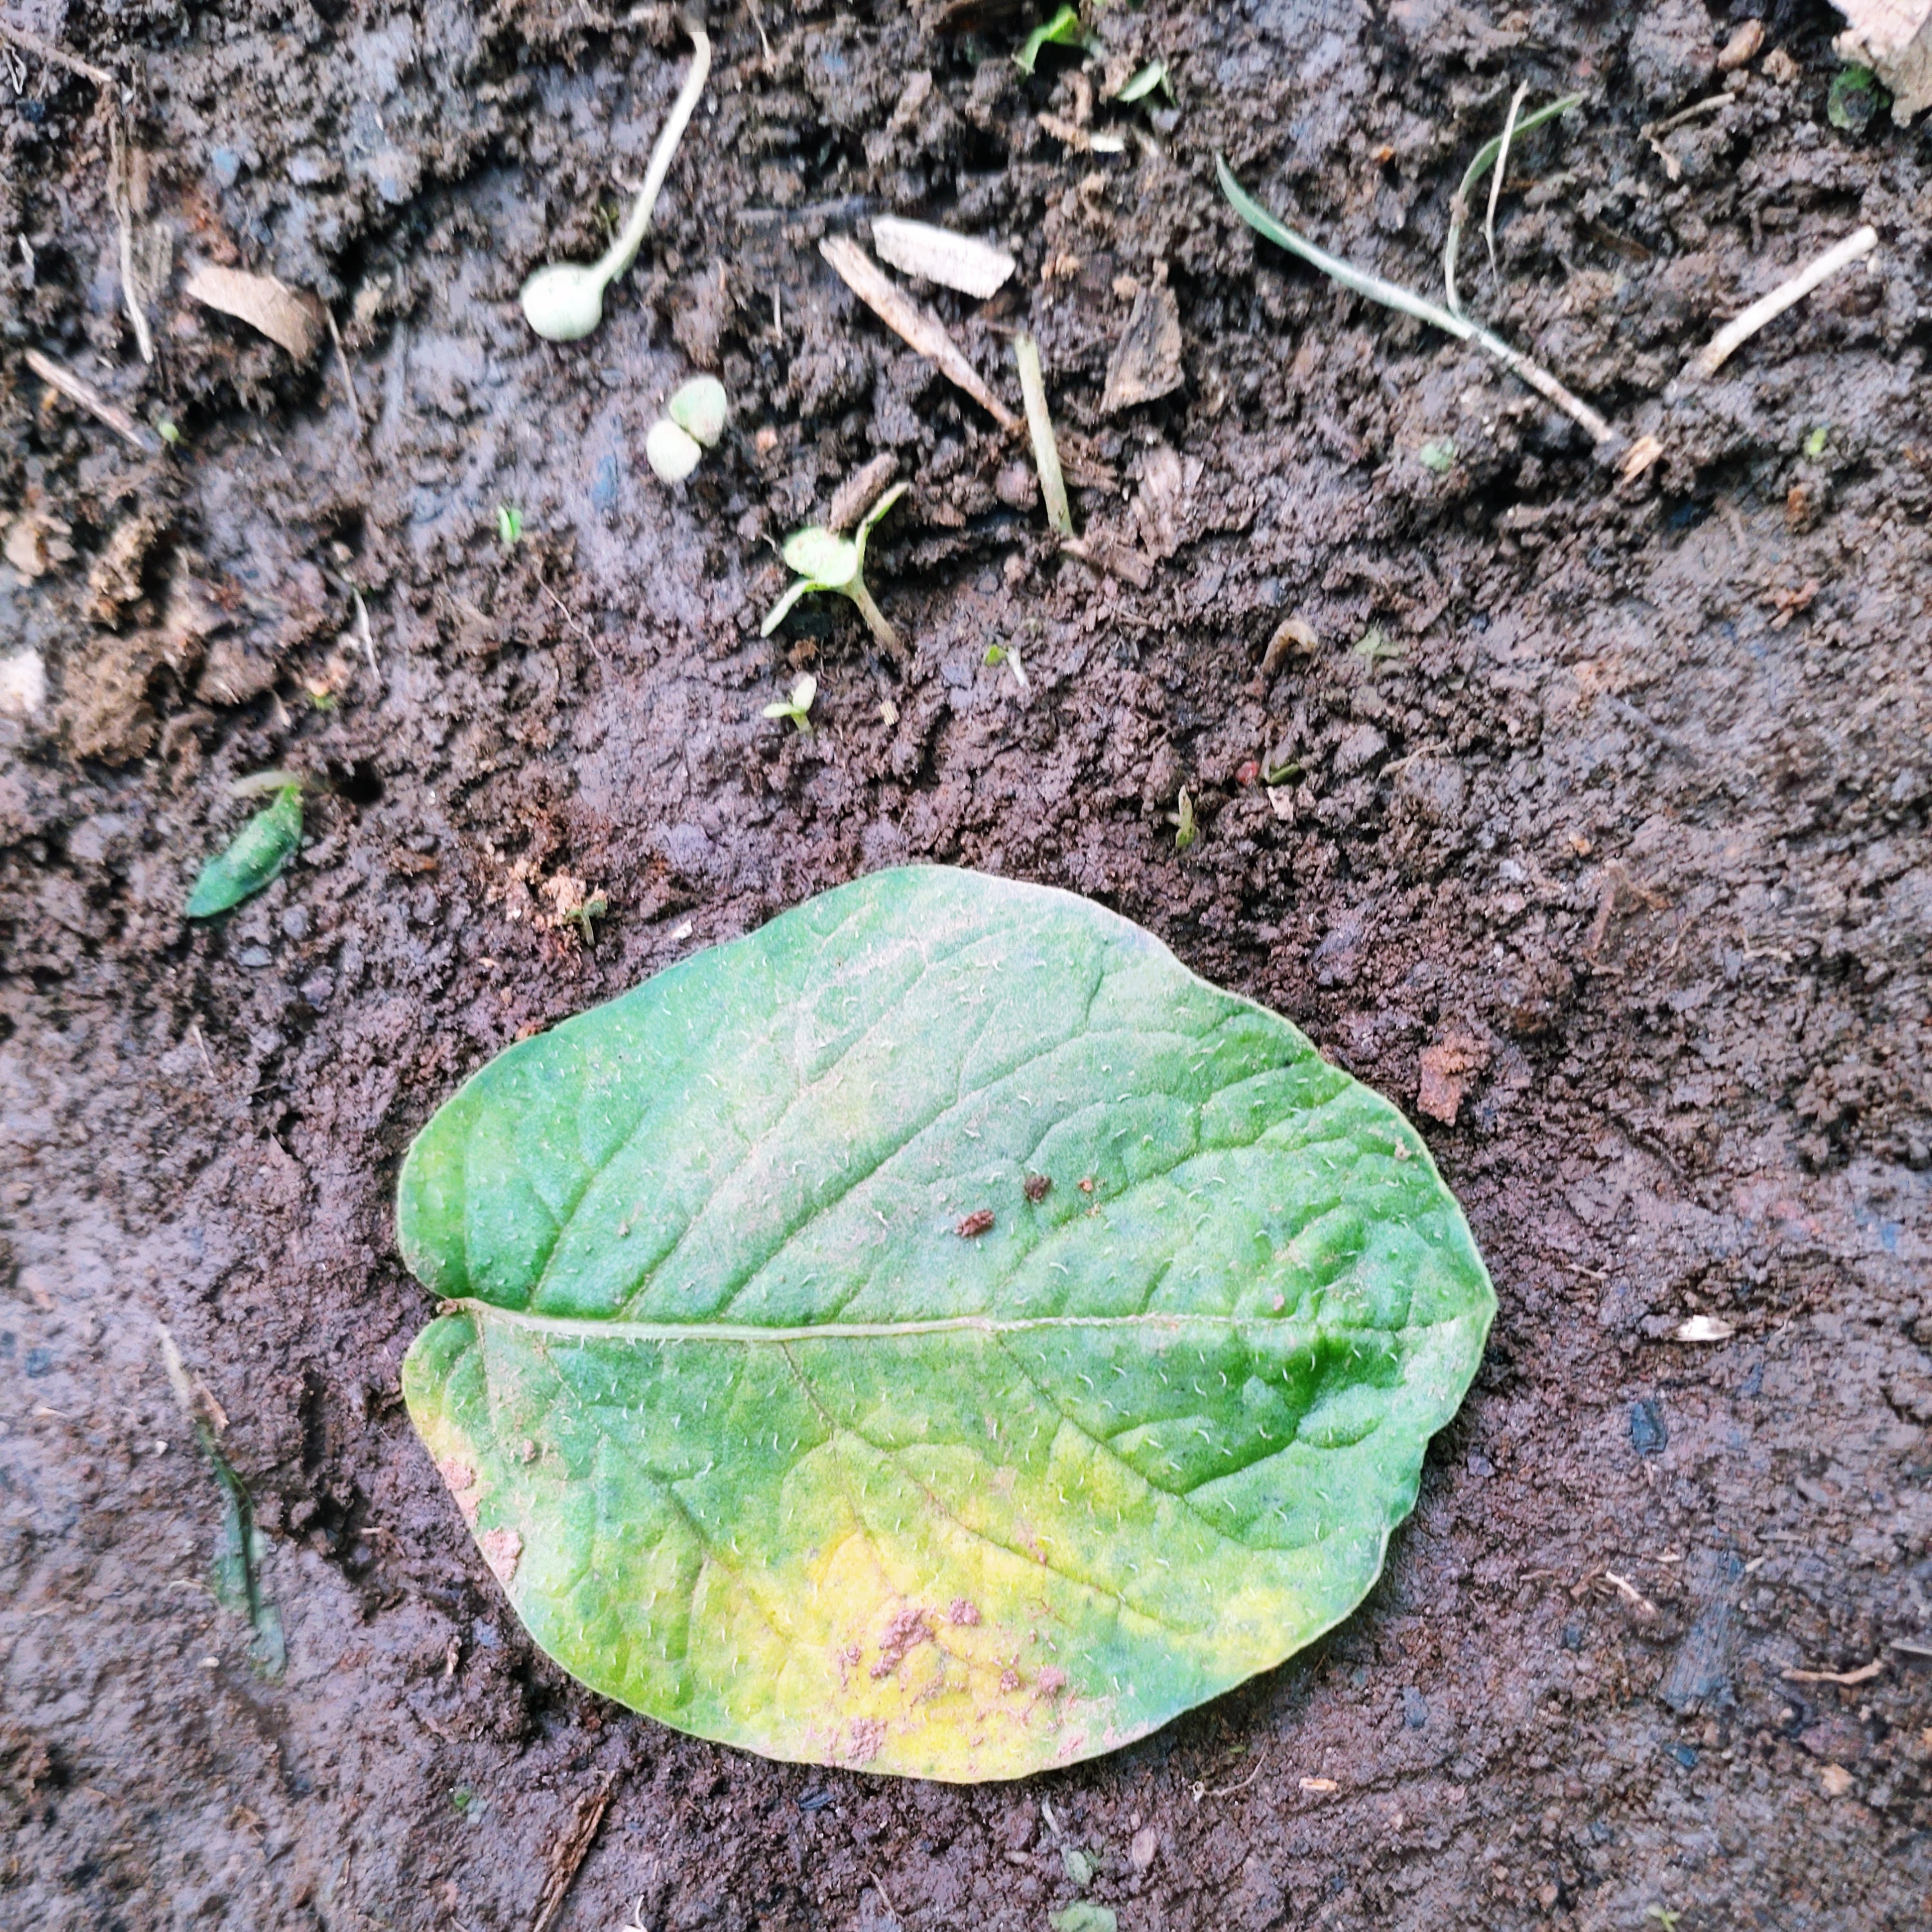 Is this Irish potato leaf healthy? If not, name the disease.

late blight
